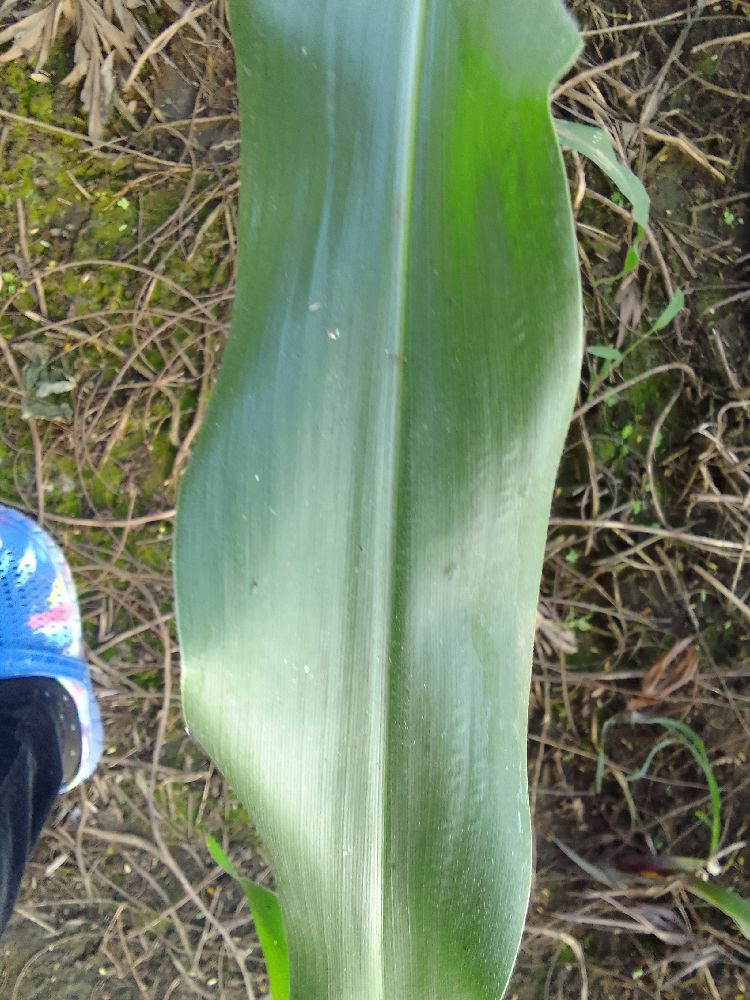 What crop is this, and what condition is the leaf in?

maize, healthy
